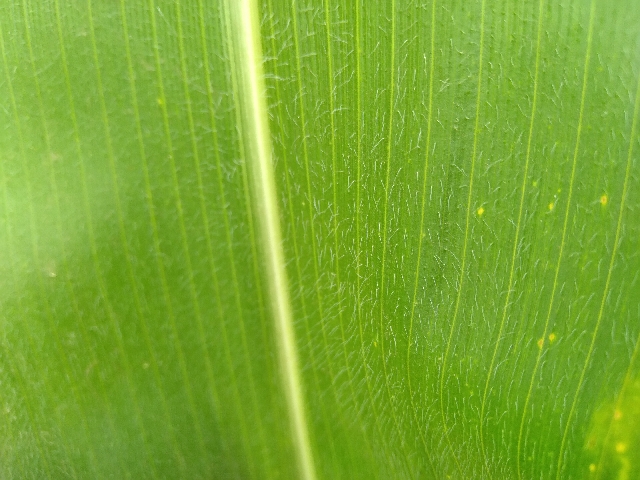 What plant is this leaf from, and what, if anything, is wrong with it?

maize, healthy
